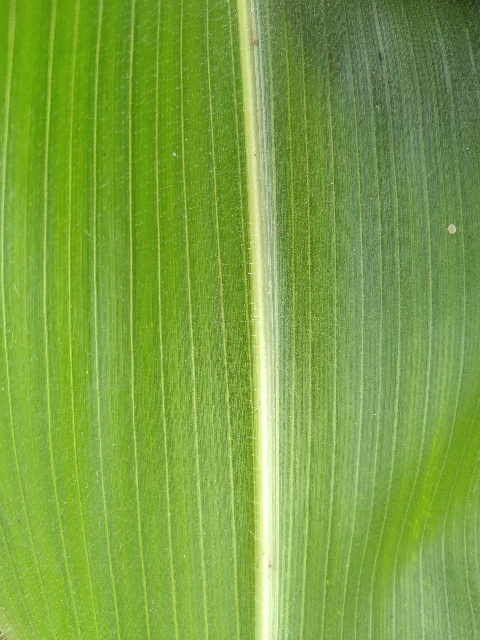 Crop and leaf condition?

maize, healthy
